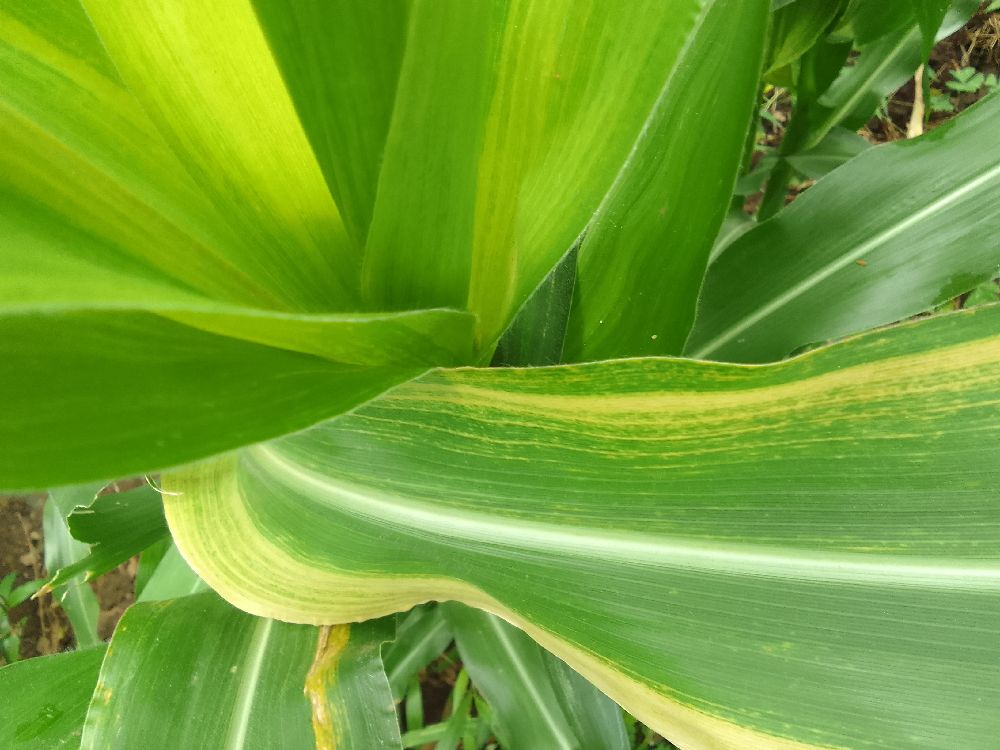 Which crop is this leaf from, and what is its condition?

maize, maize lethal necrosis
